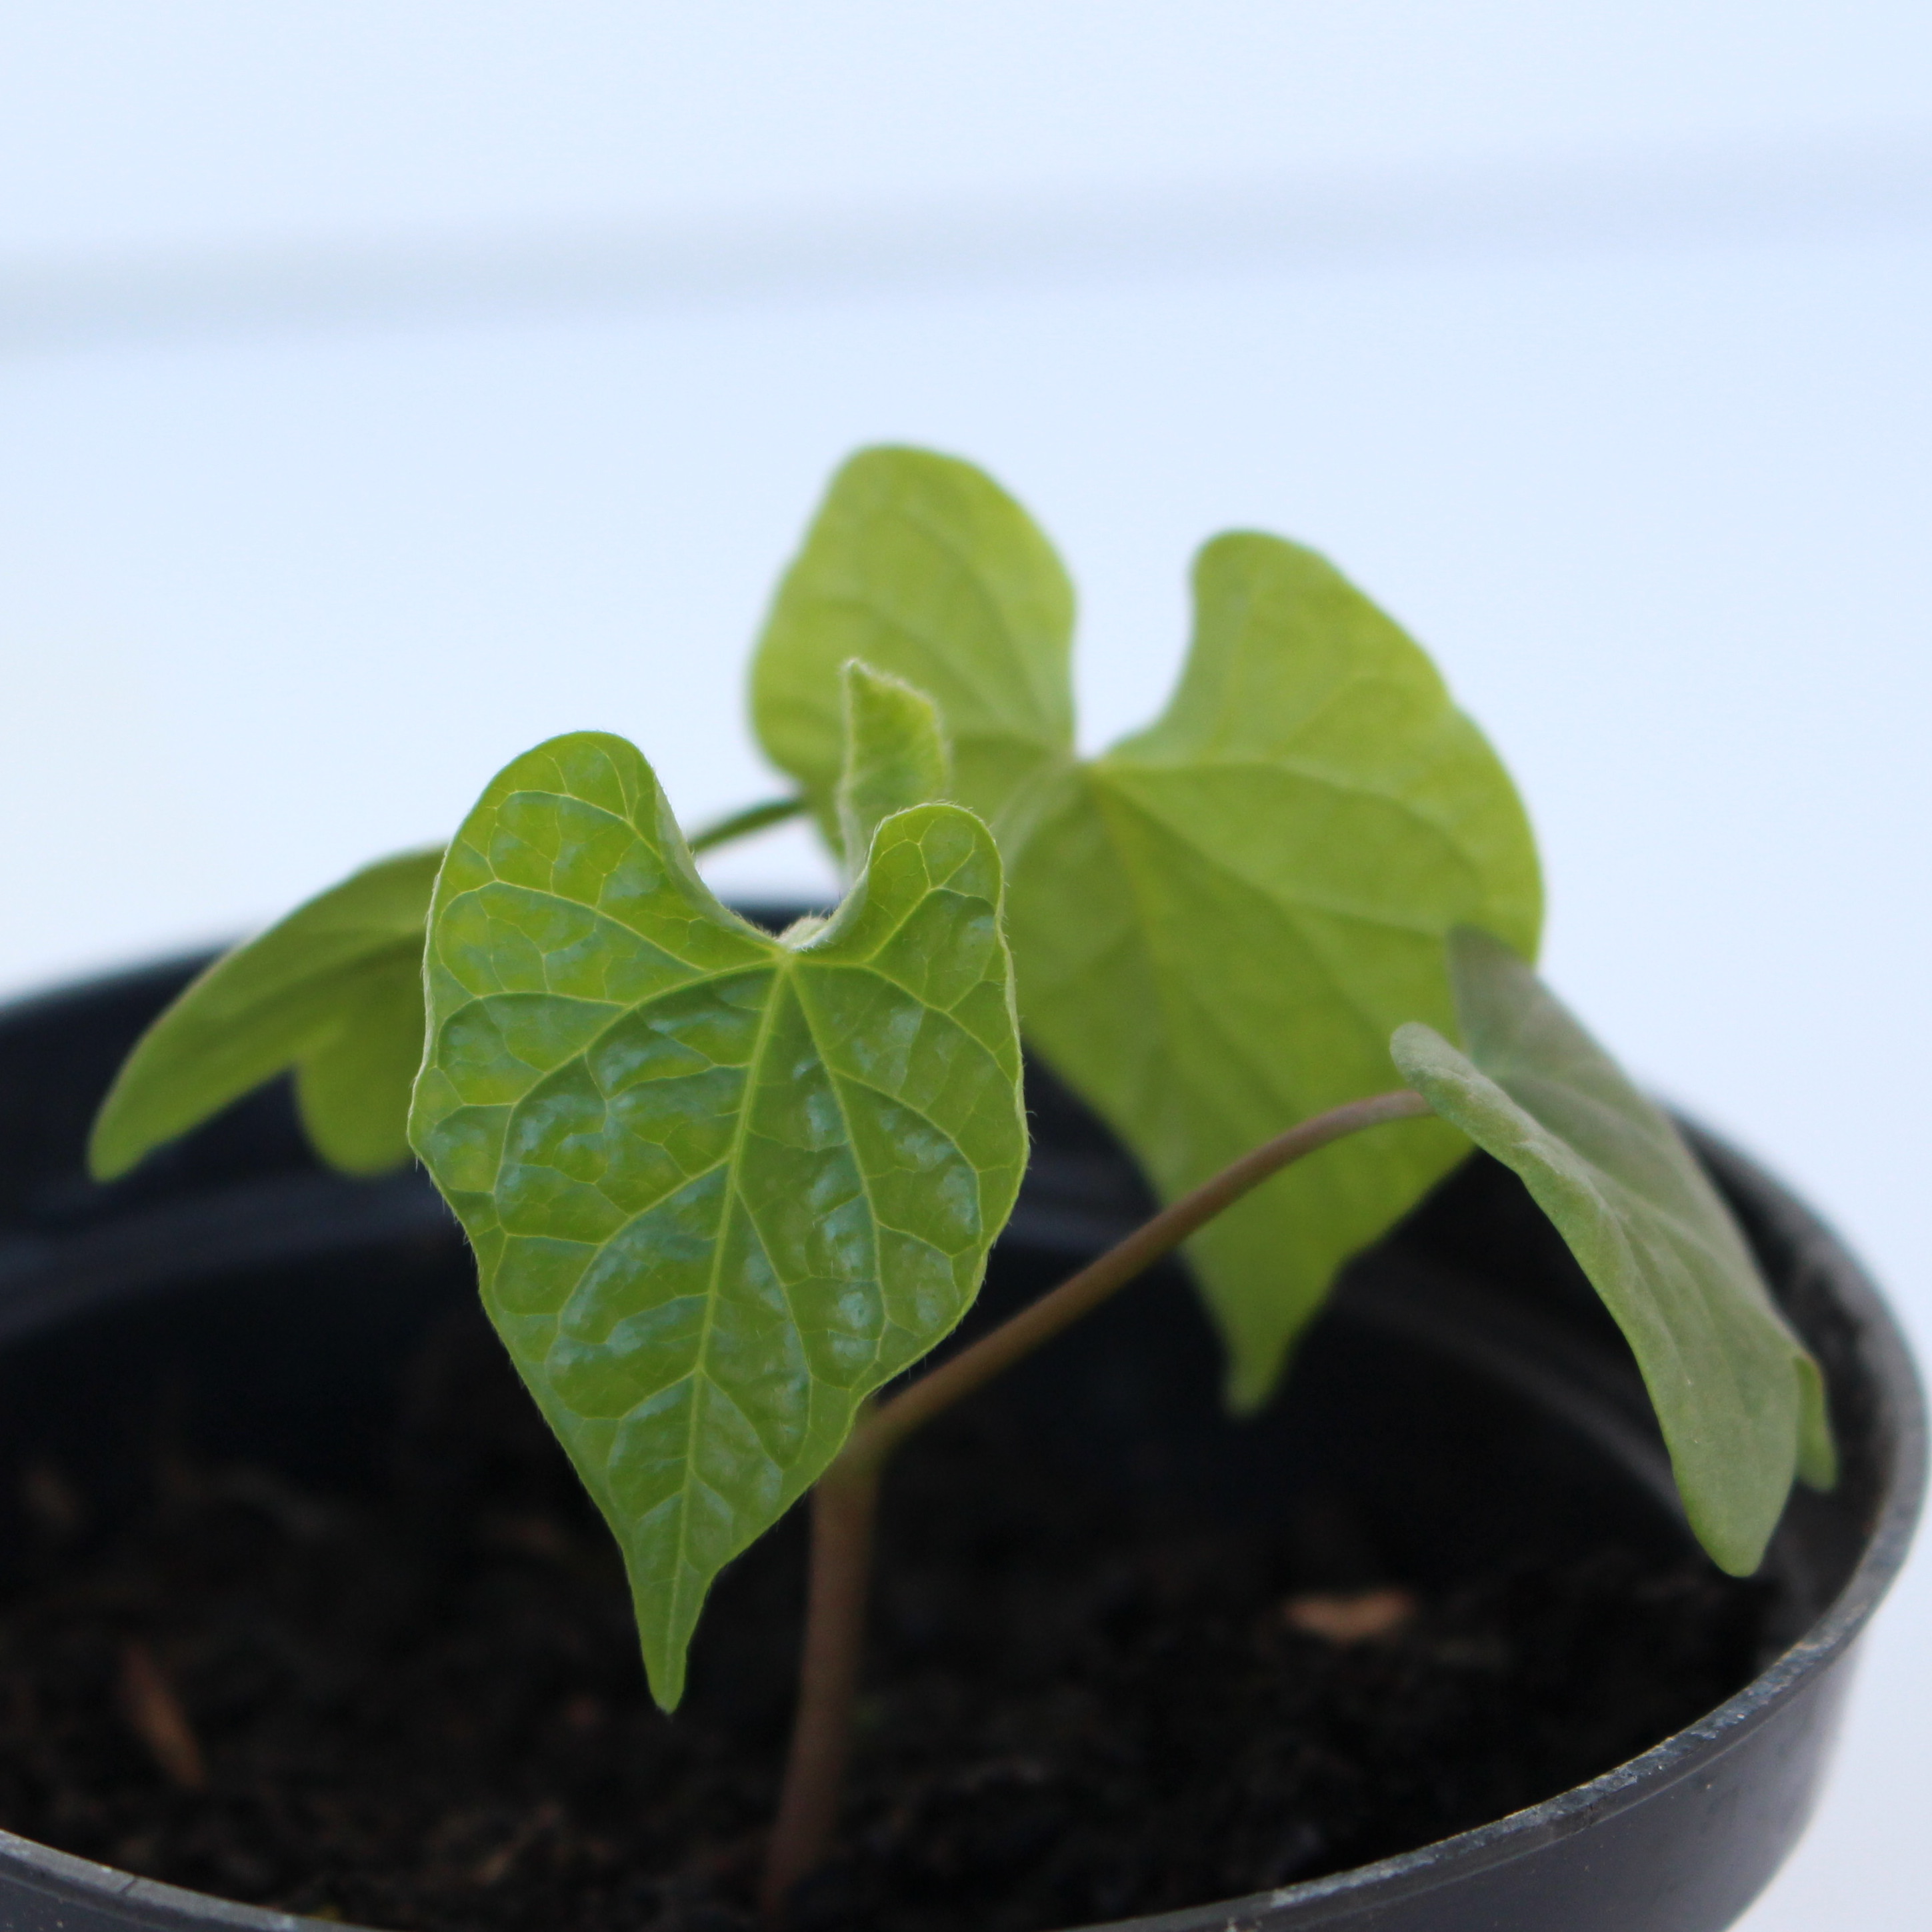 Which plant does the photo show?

Convolvulus arvensis
